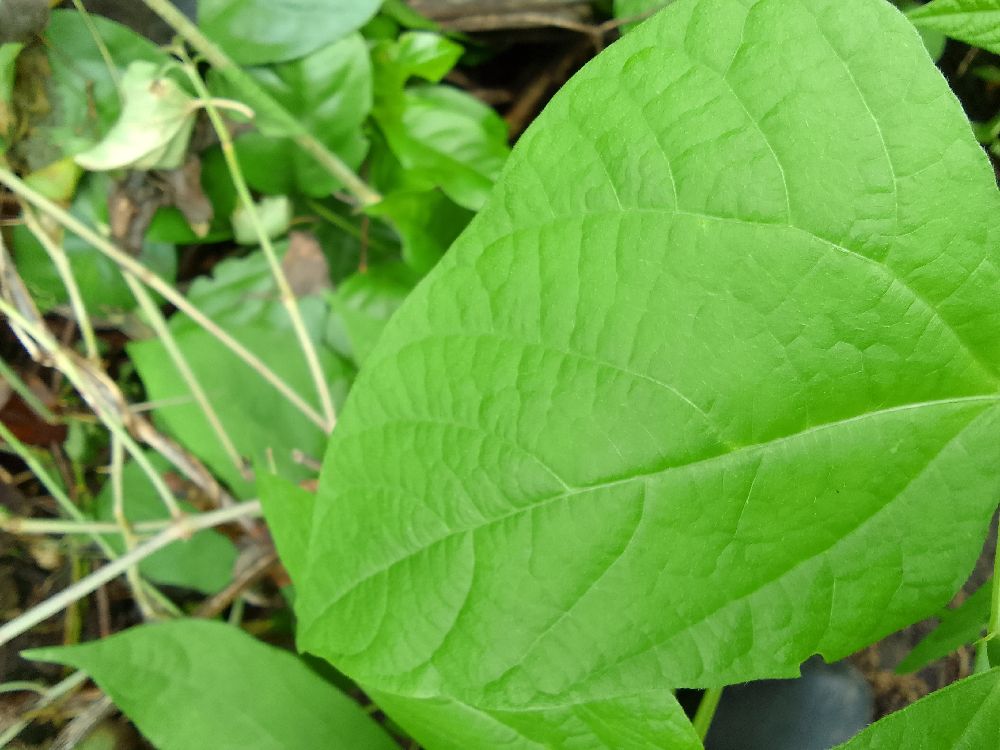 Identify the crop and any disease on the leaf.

common bean, healthy
